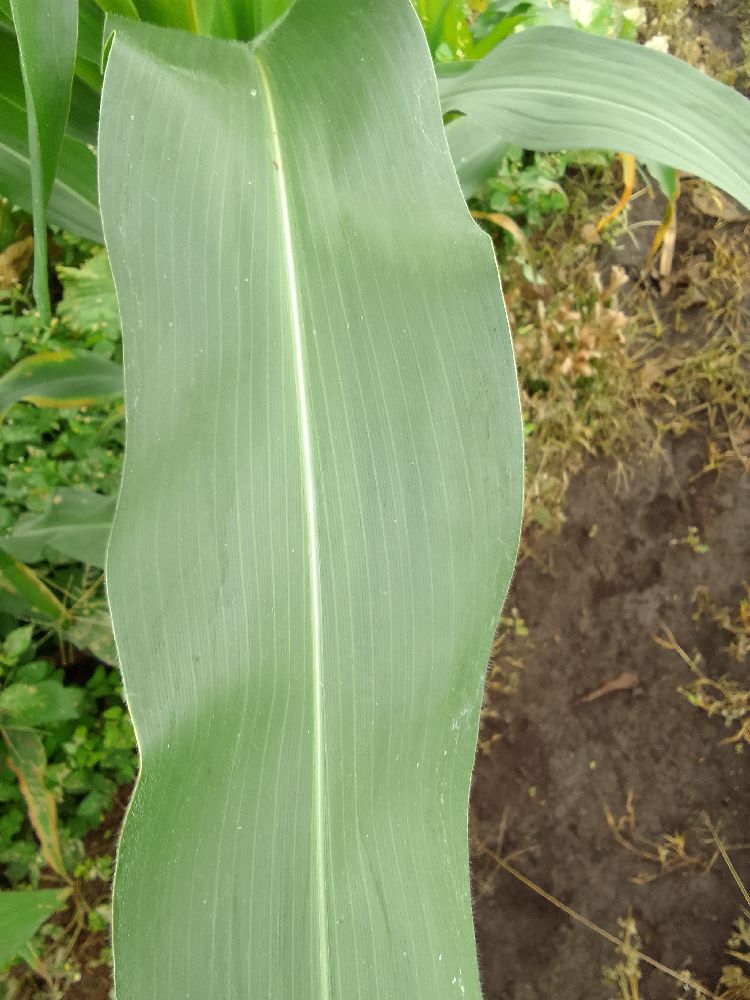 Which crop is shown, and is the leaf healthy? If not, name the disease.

maize, healthy
